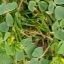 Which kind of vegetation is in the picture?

unstructured weed
